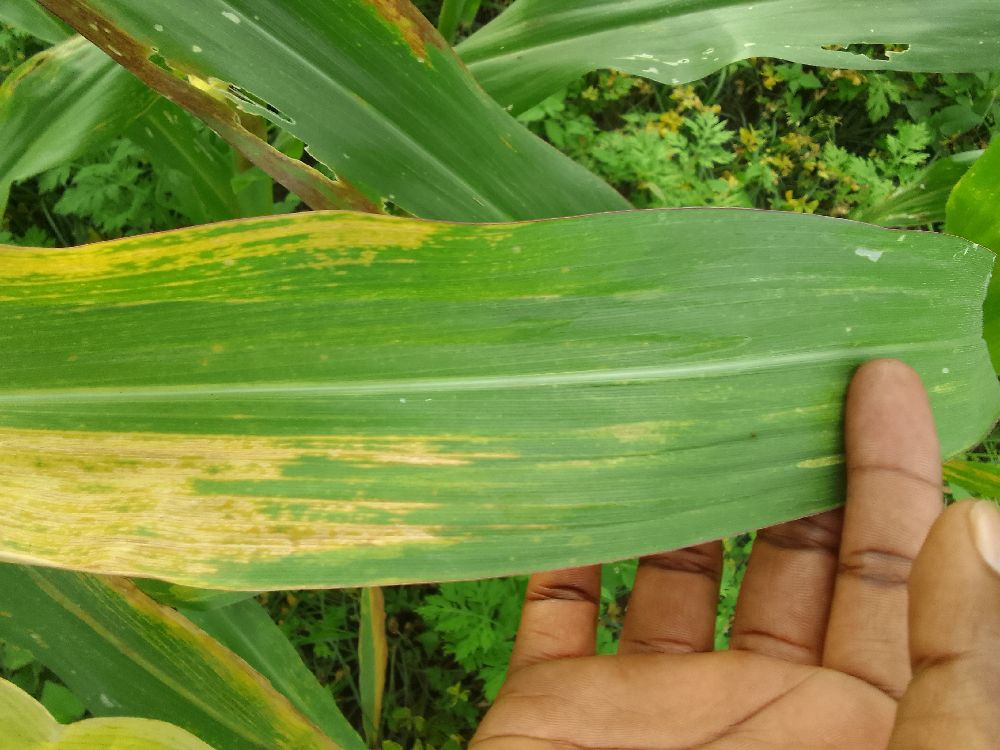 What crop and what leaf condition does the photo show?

maize, maize lethal necrosis
